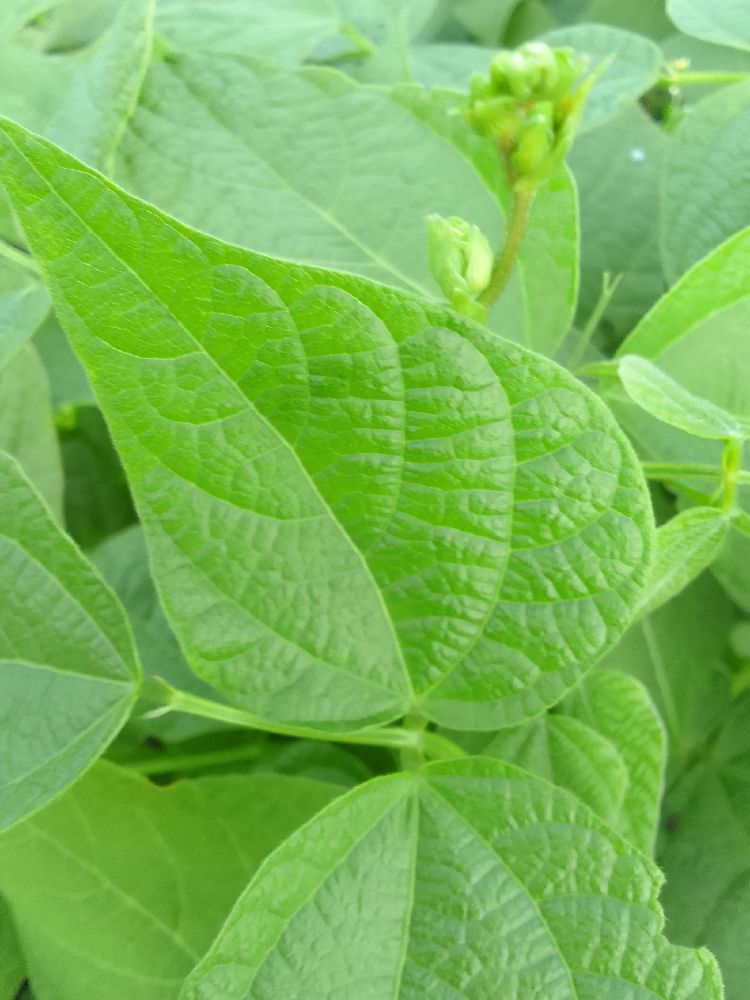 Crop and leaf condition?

common bean, healthy
